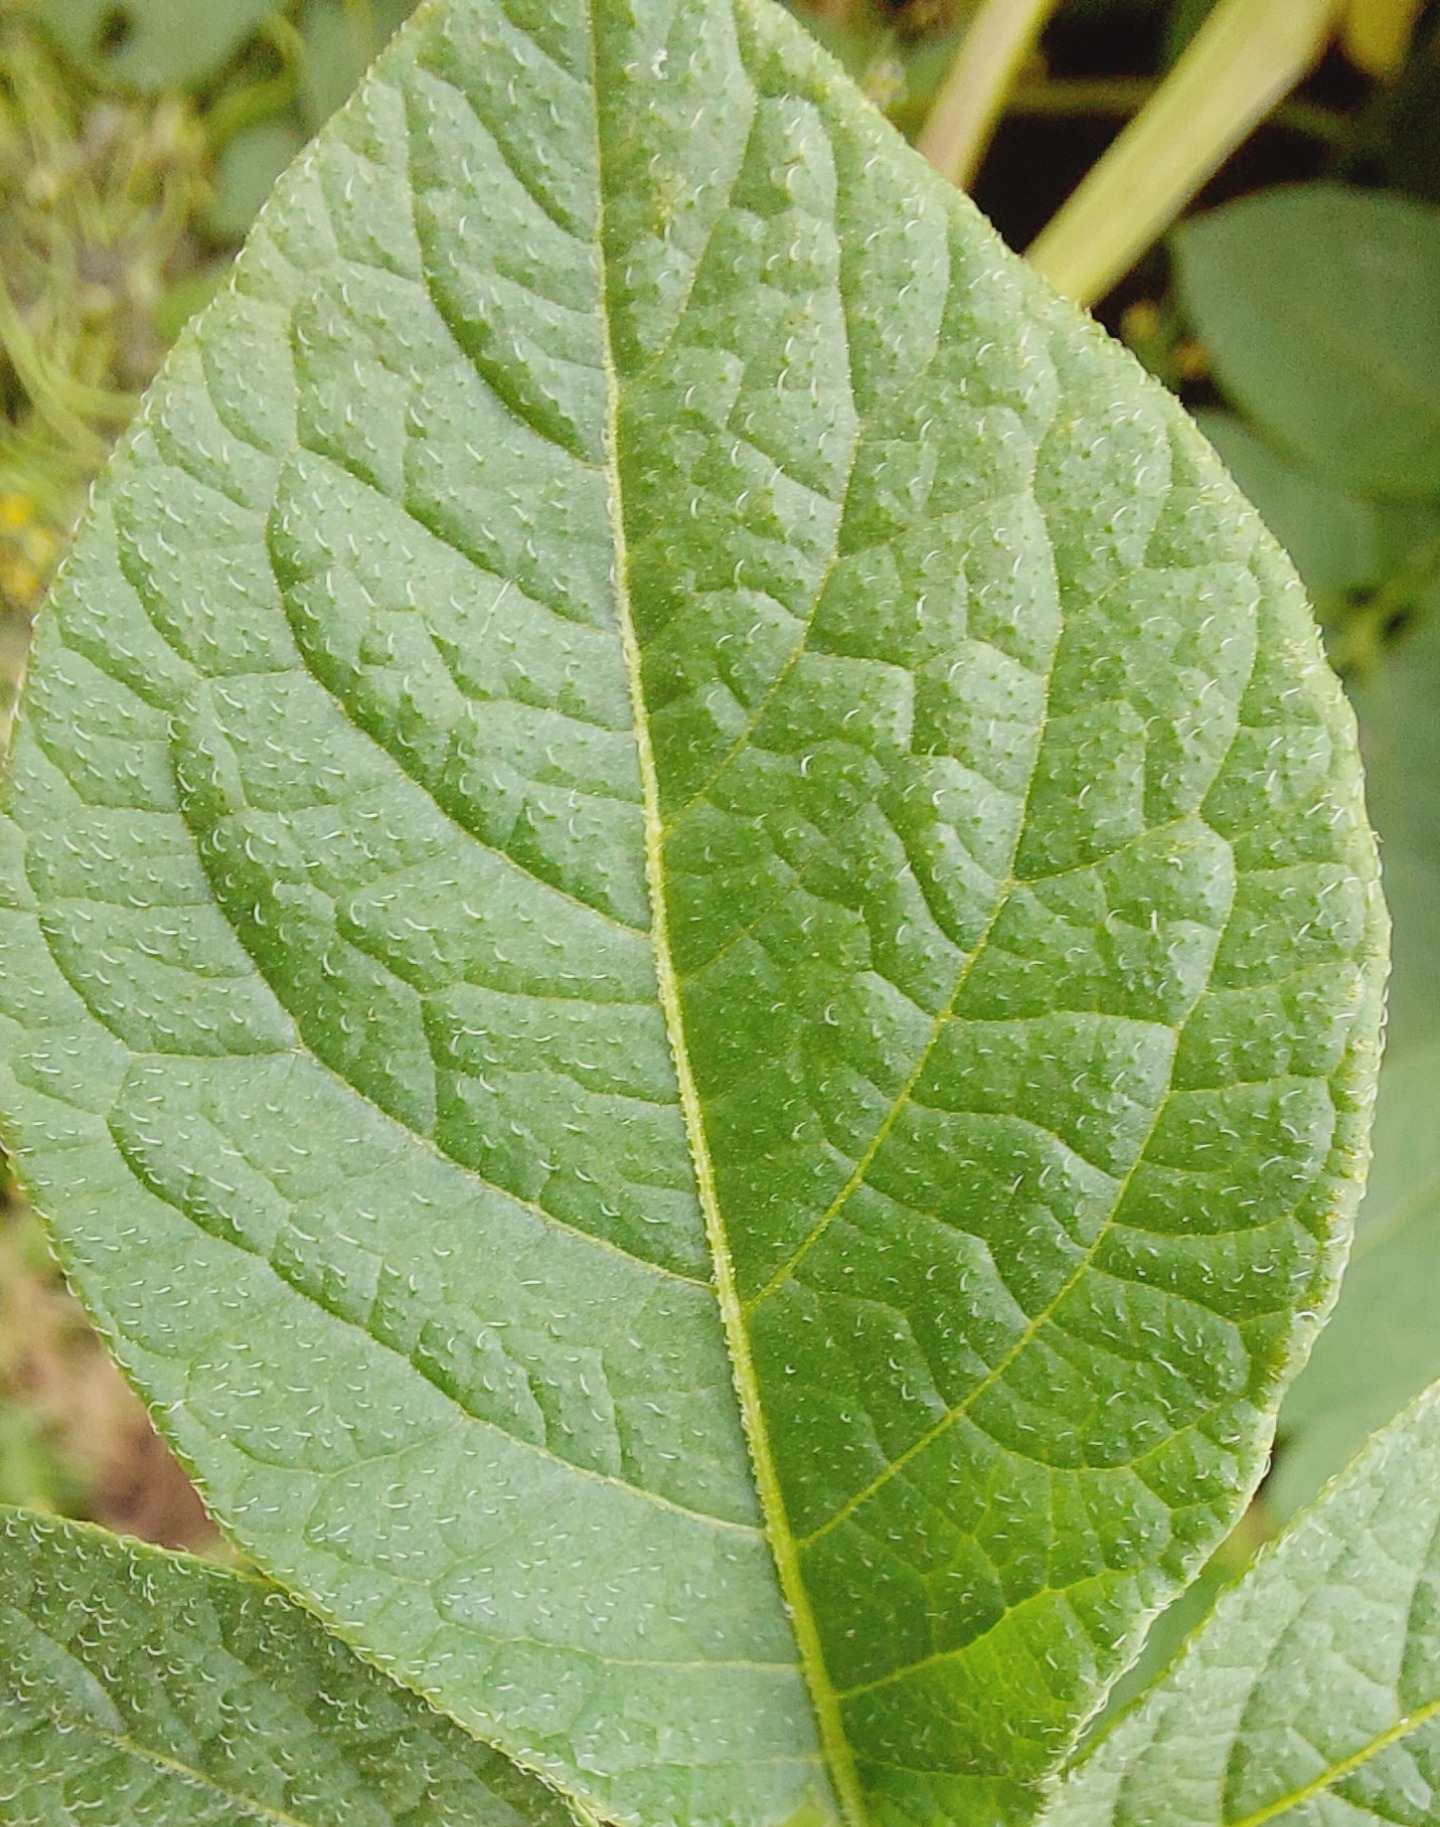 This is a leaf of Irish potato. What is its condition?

healthy
